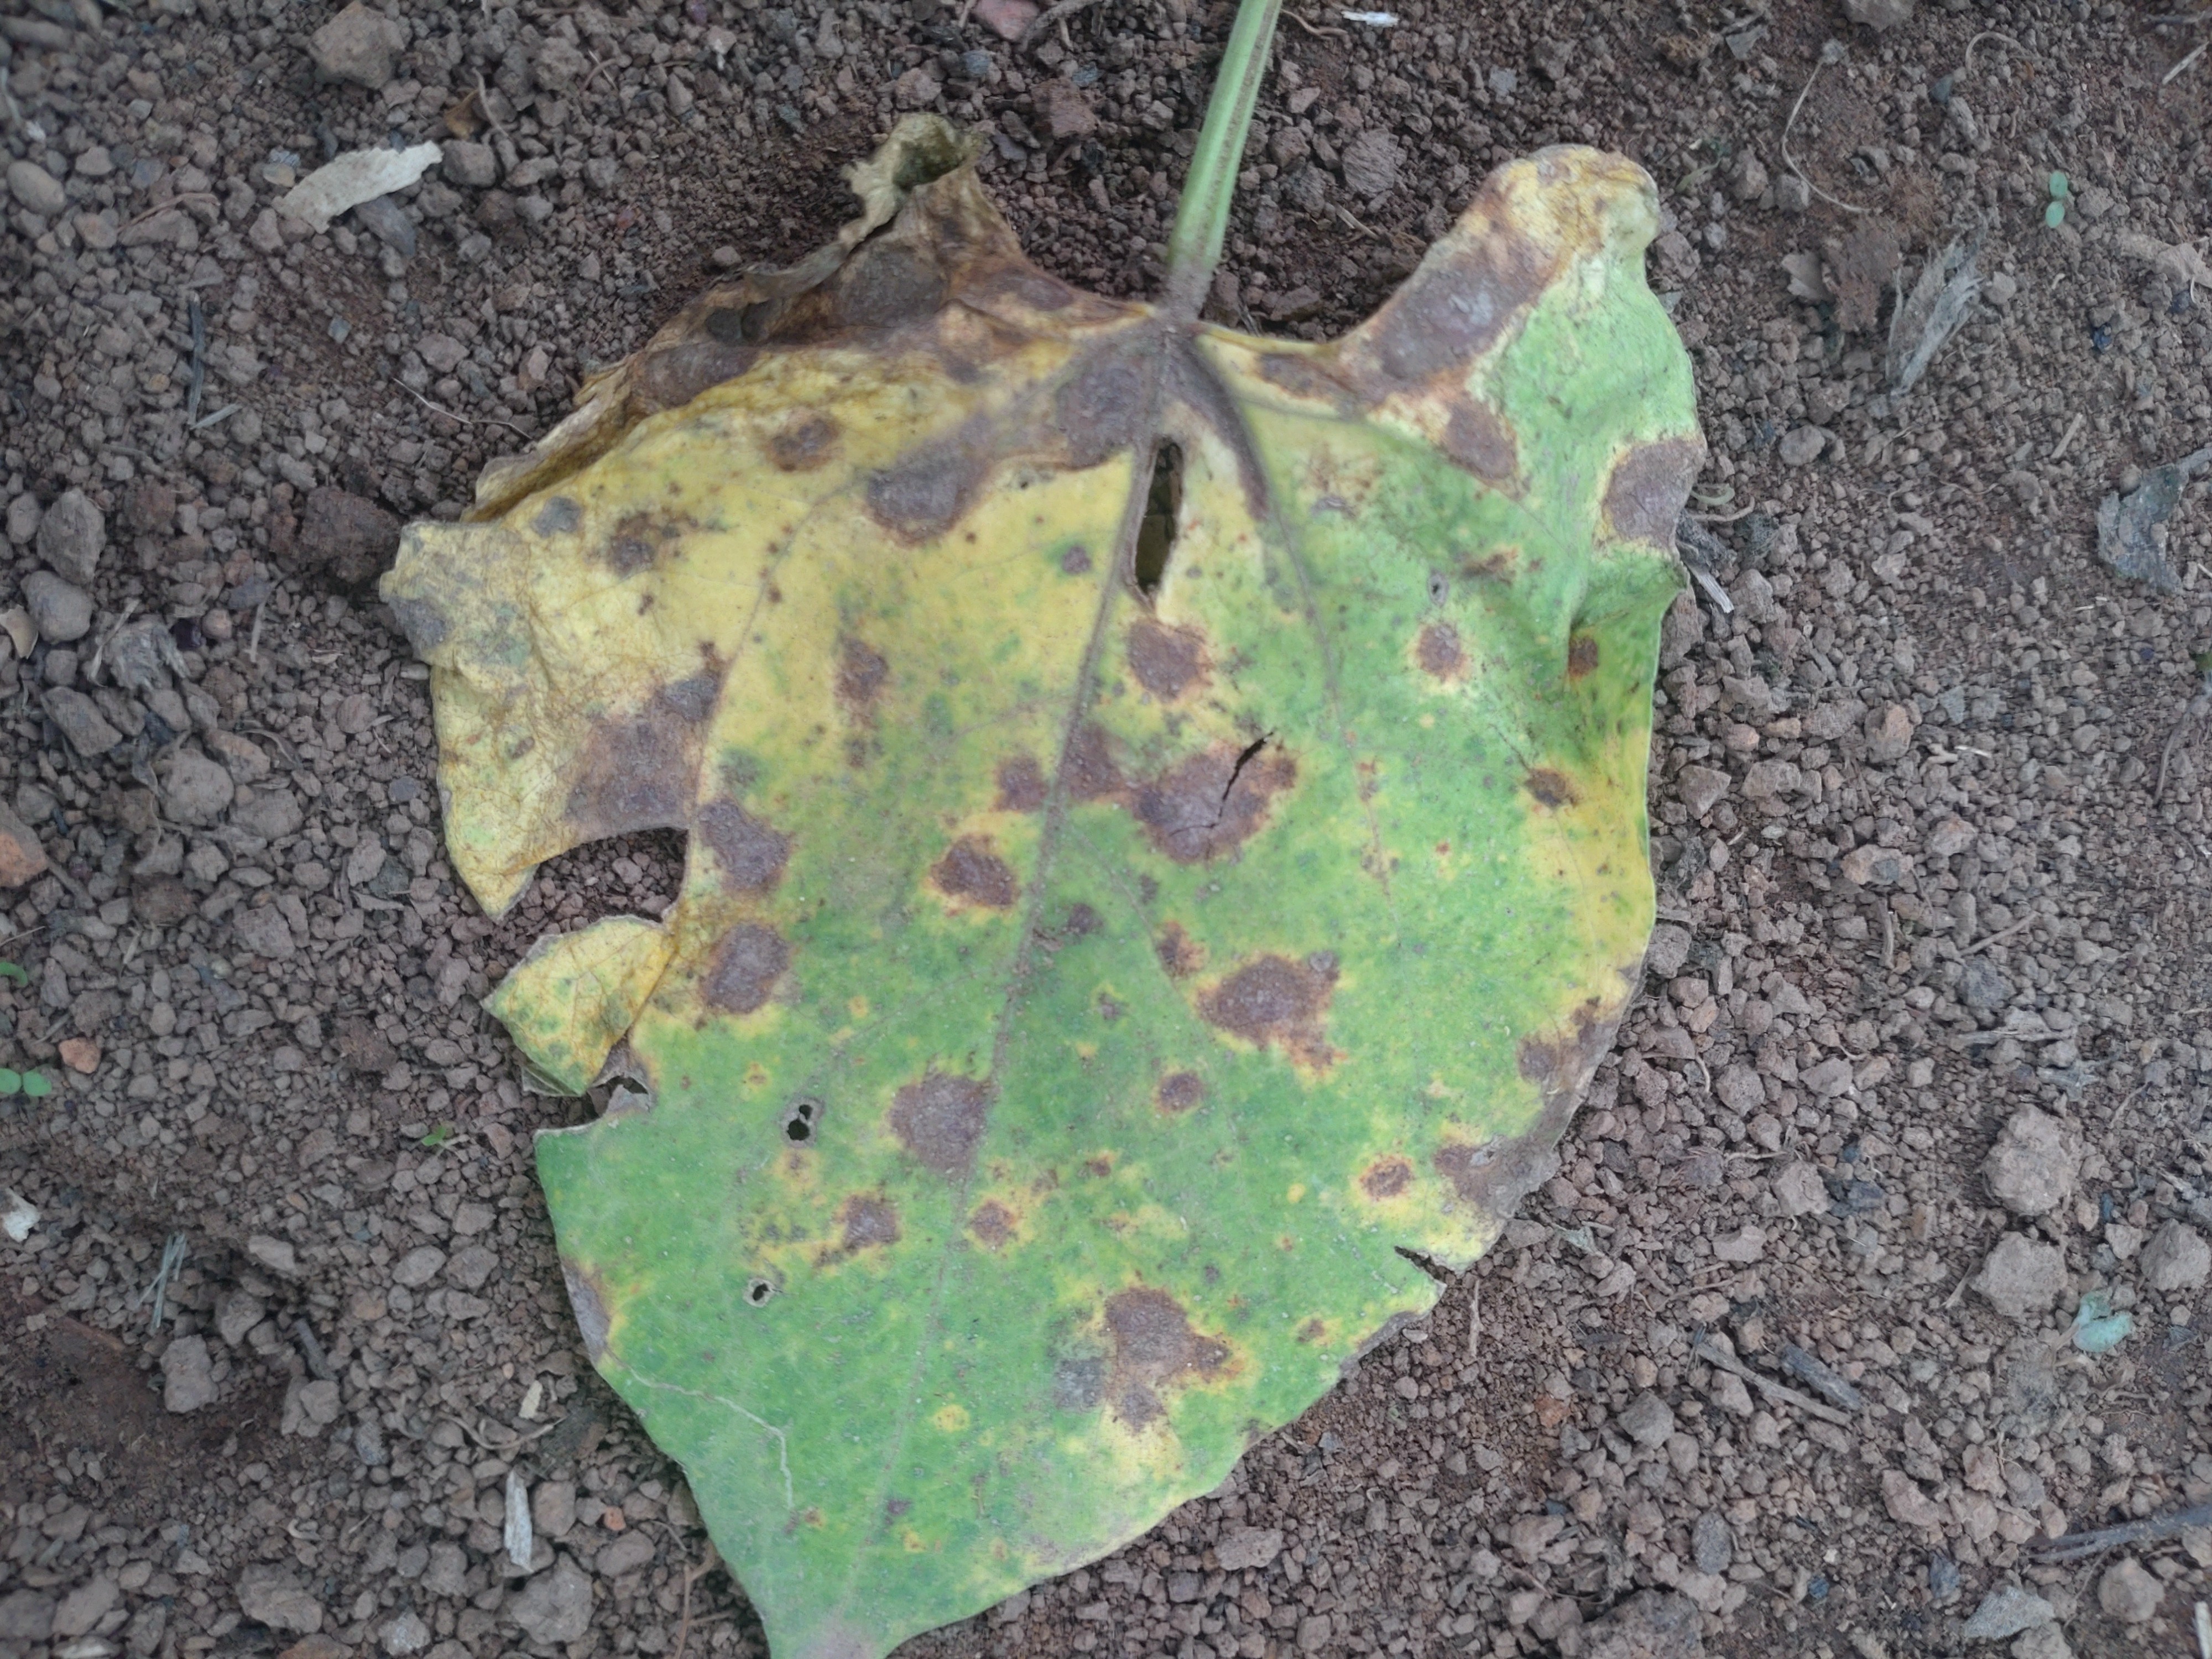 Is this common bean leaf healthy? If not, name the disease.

anthracnose
